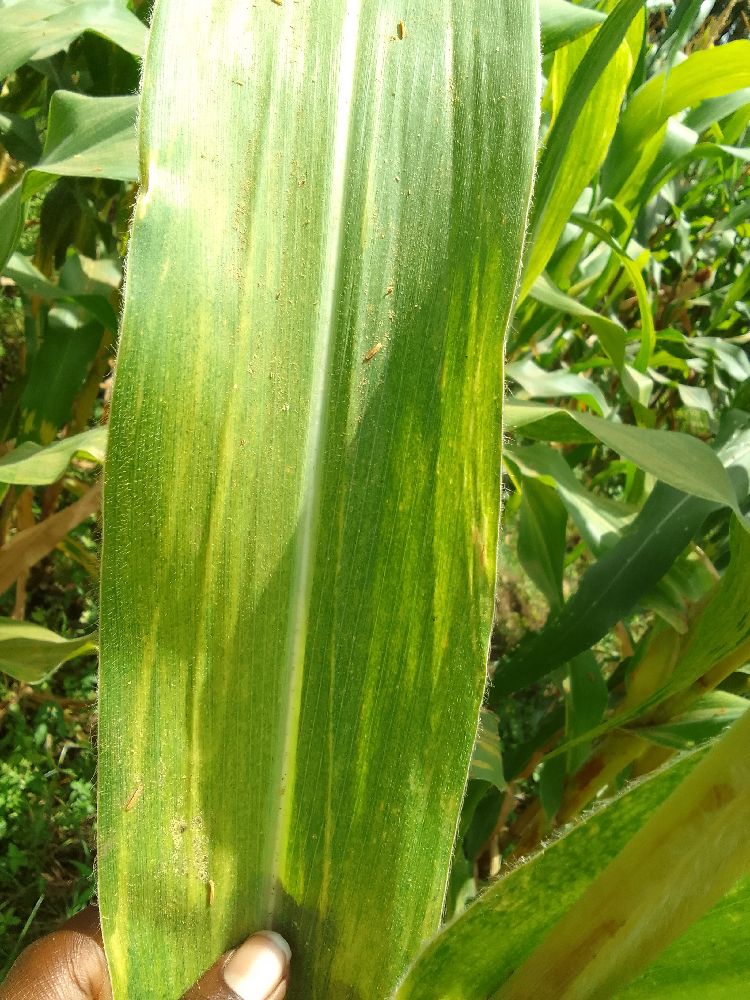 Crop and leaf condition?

maize, maize lethal necrosis
